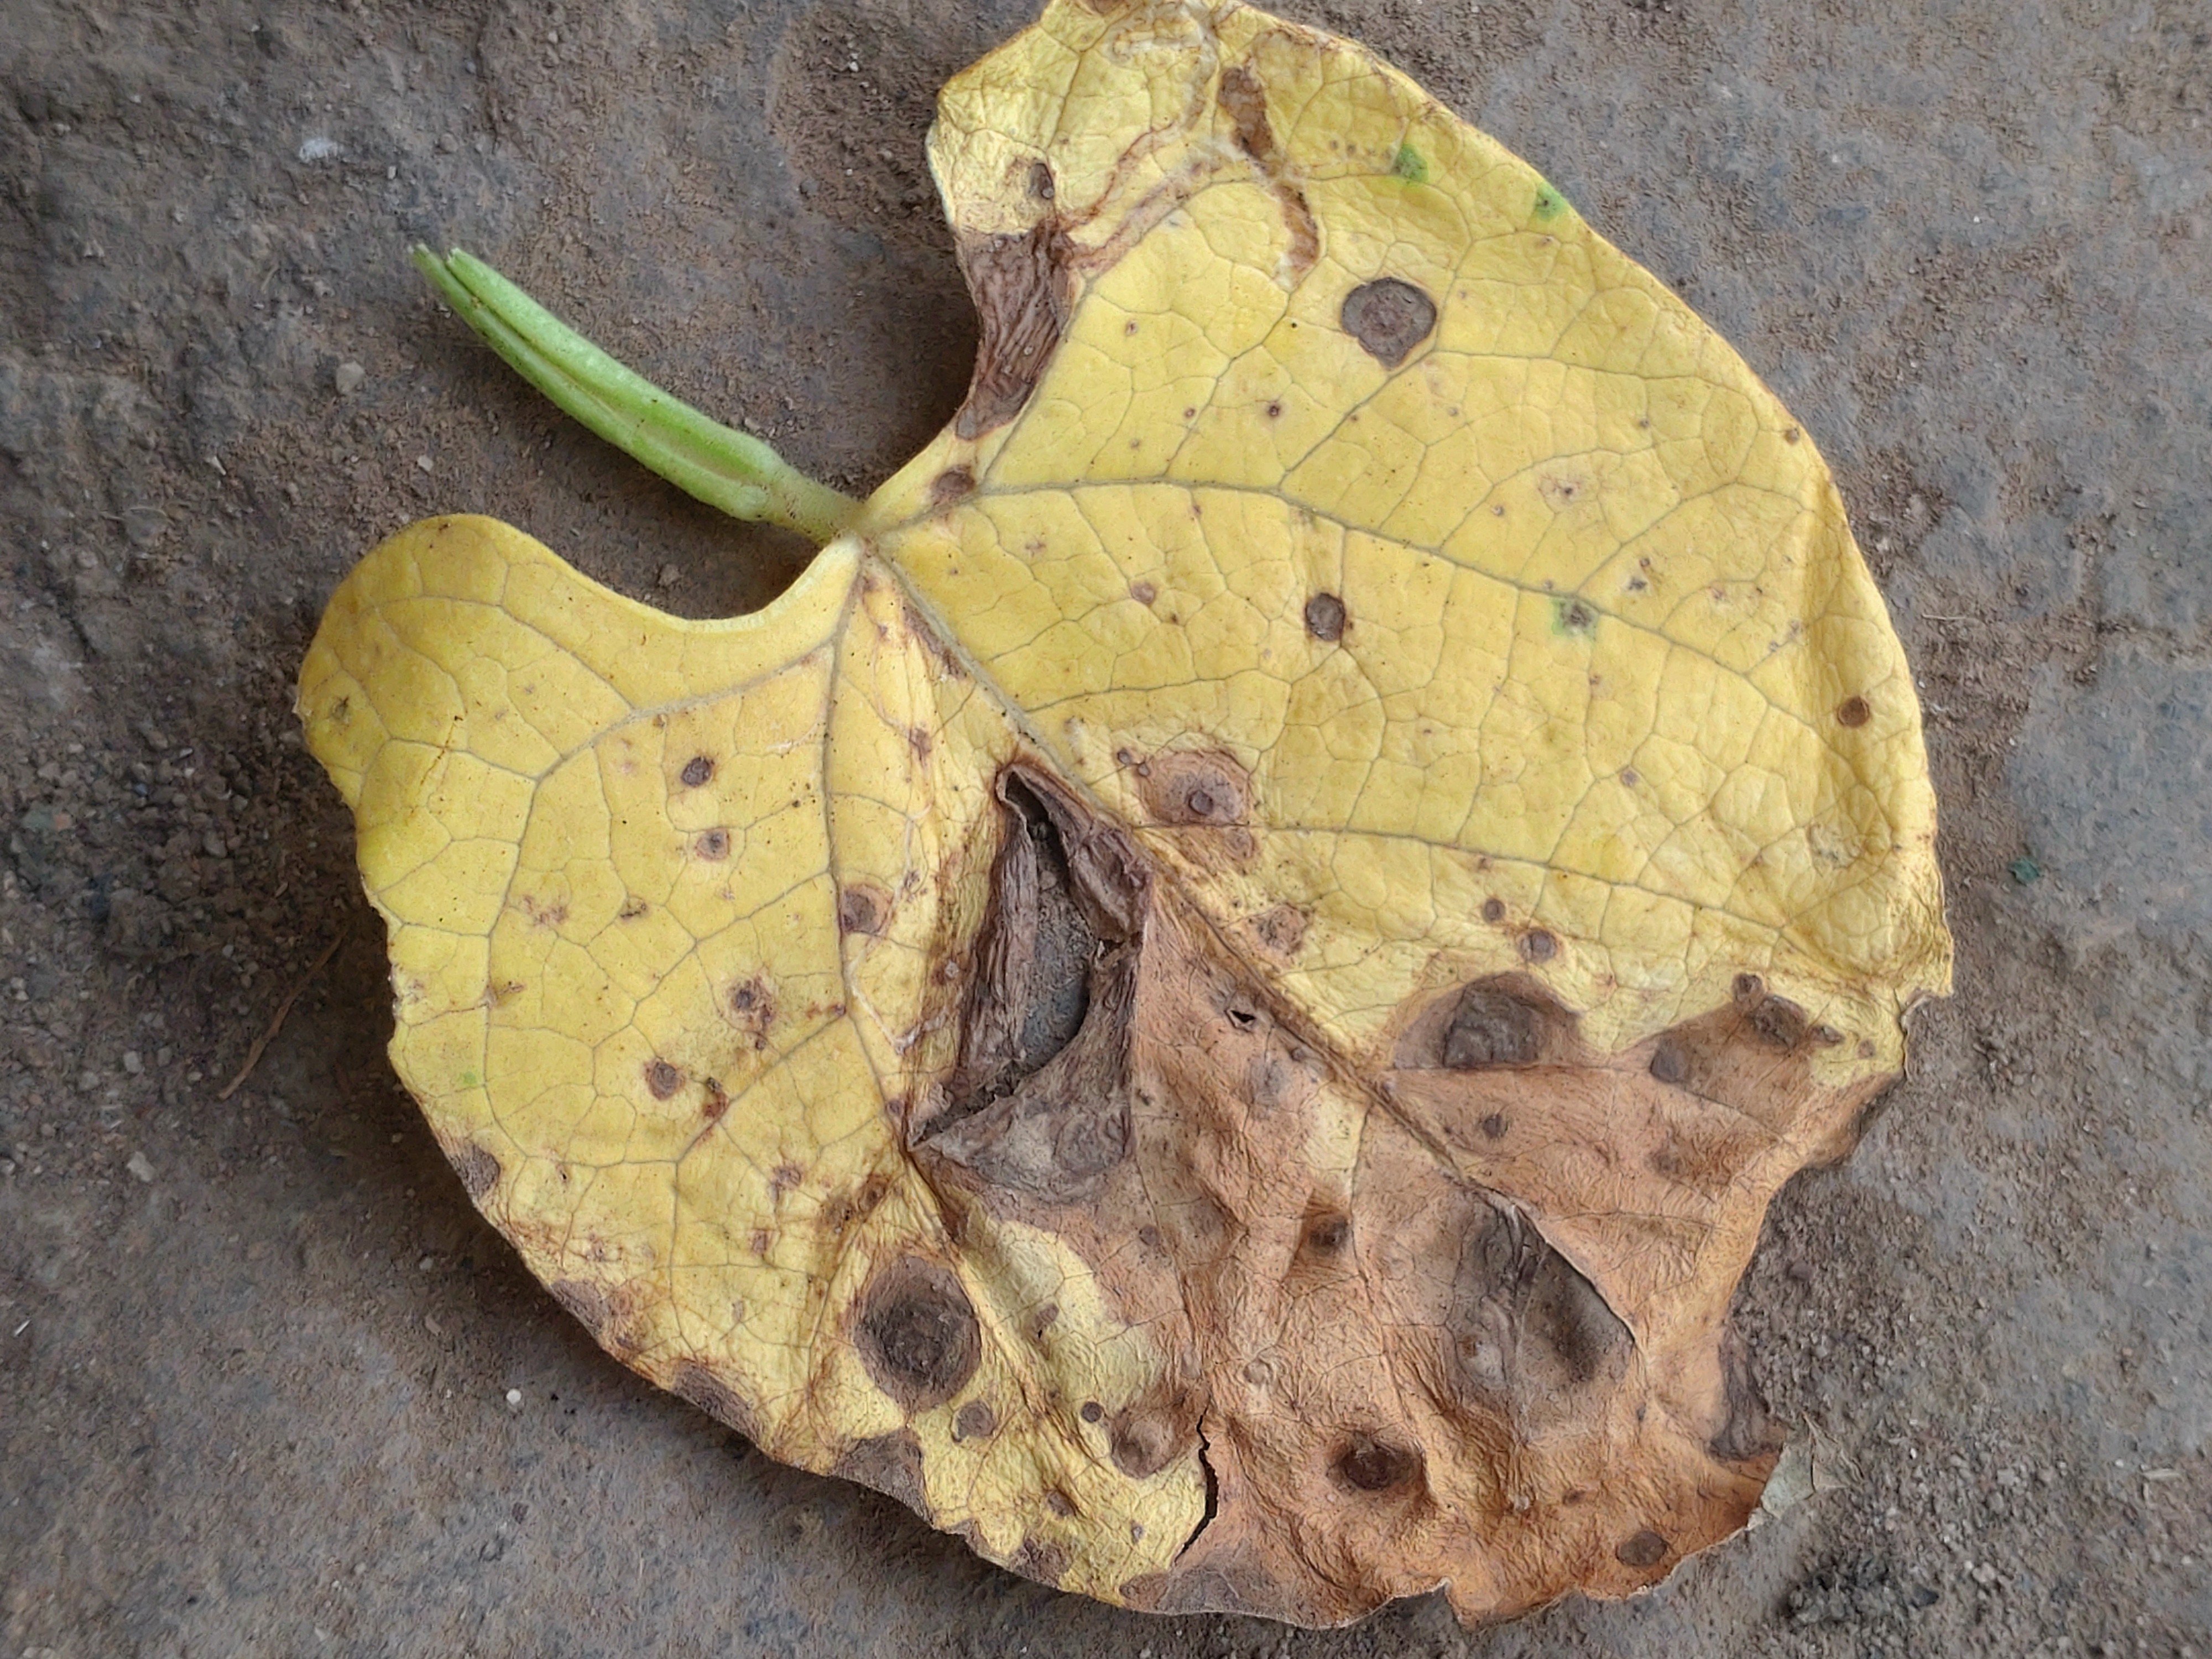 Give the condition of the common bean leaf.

anthracnose
